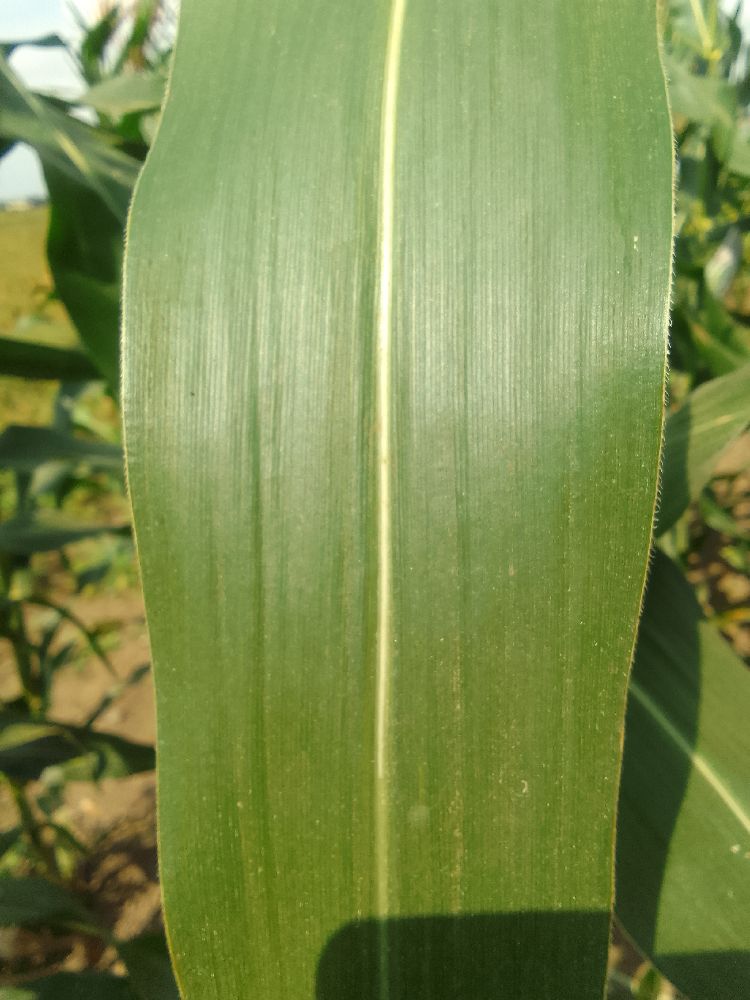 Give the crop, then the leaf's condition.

maize, healthy
